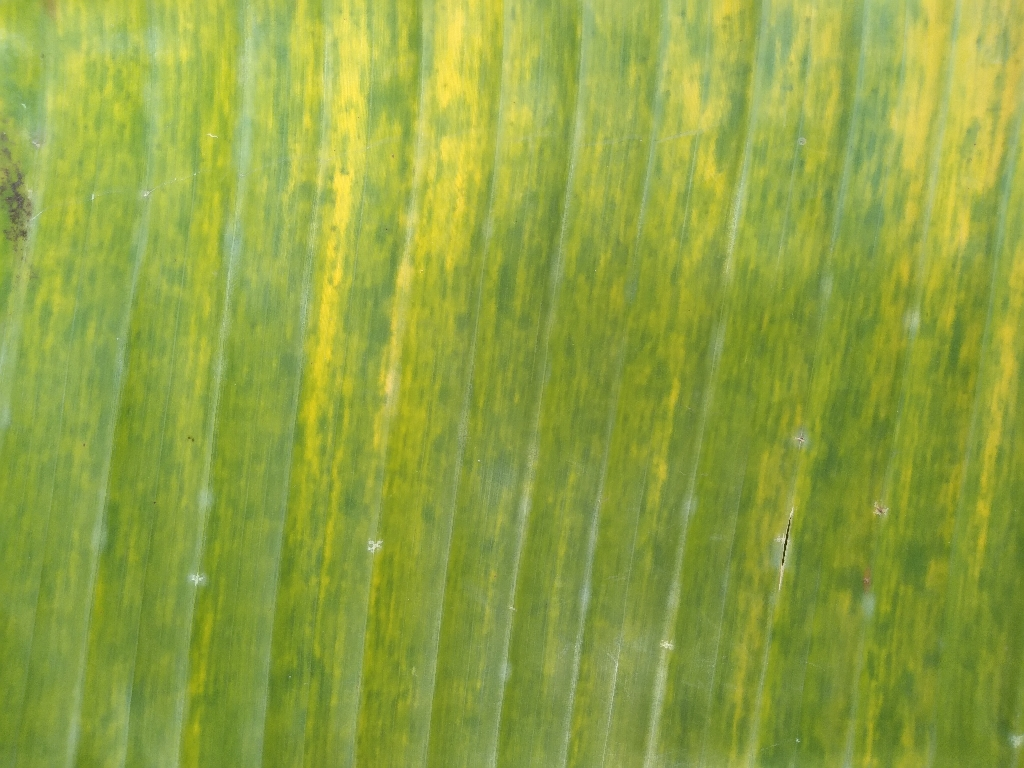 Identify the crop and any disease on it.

banana, fusarium wilt race 1
